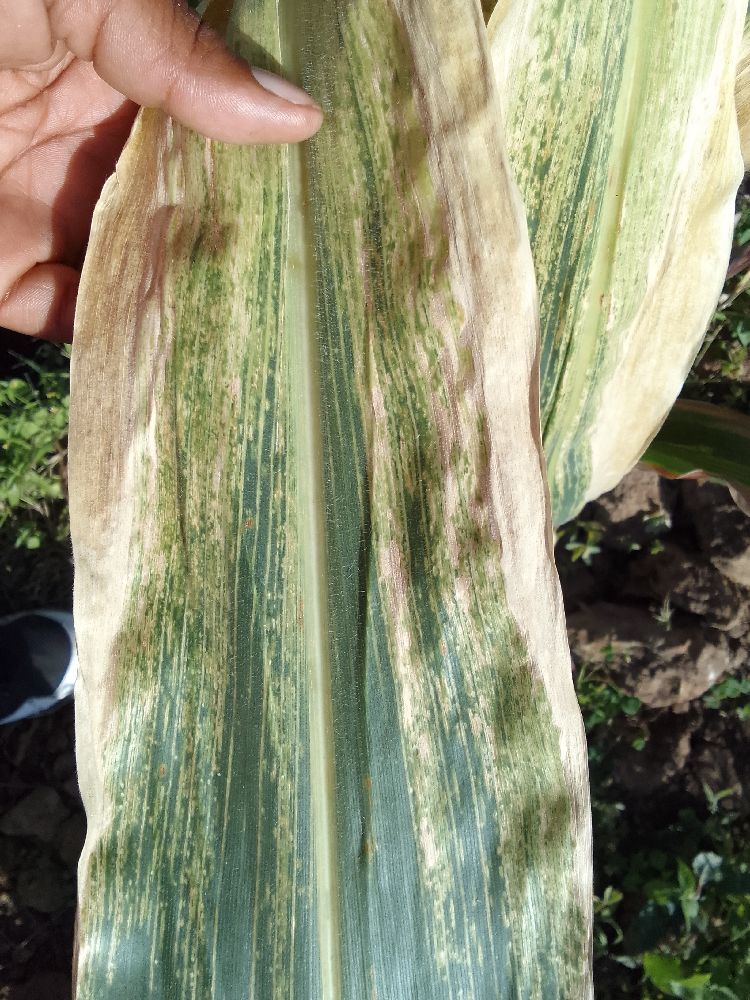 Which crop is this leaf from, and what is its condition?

maize, maize lethal necrosis
